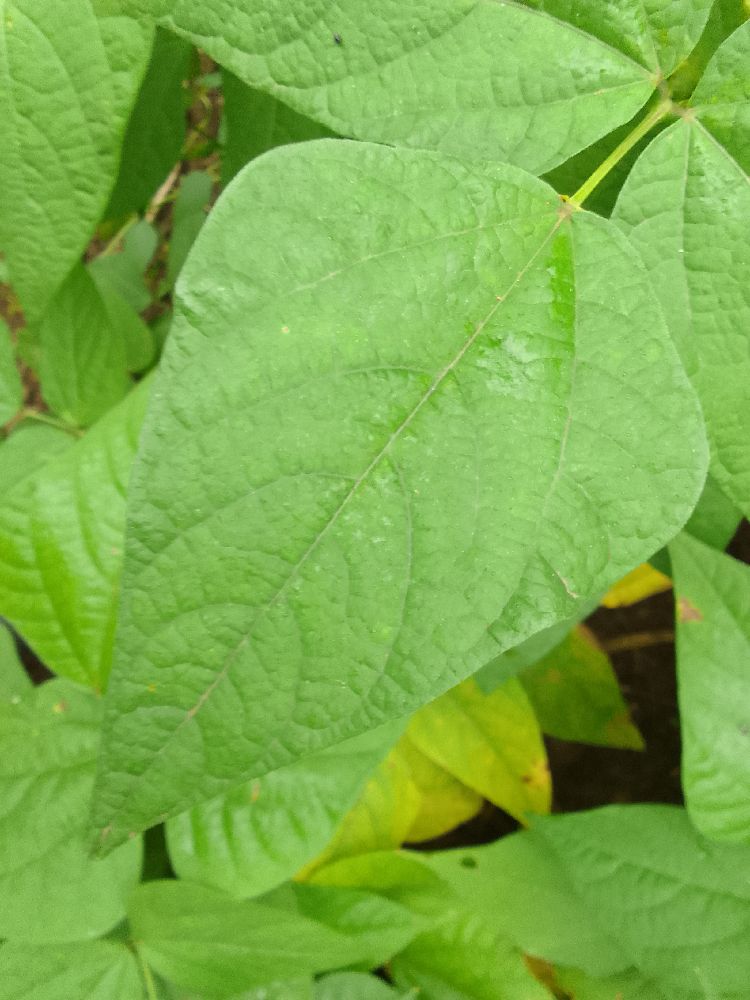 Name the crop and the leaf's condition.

common bean, healthy
